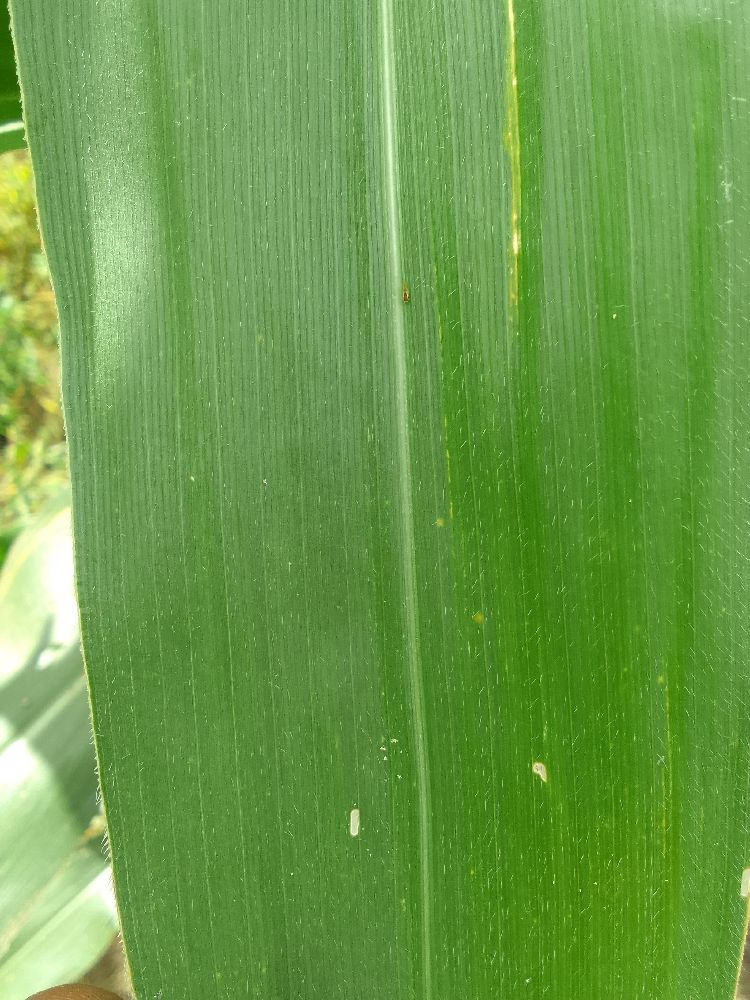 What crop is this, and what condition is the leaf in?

maize, healthy
